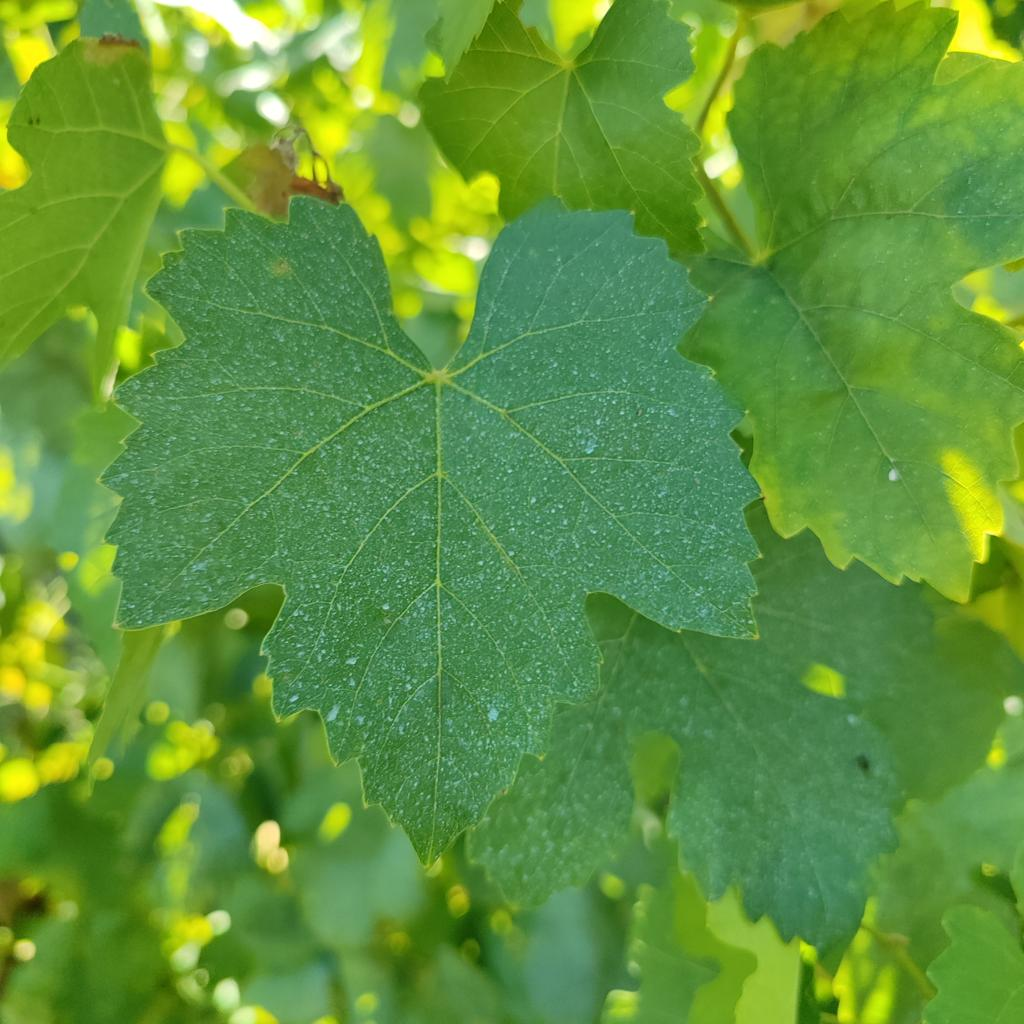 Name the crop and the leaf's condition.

grapevine, healthy
